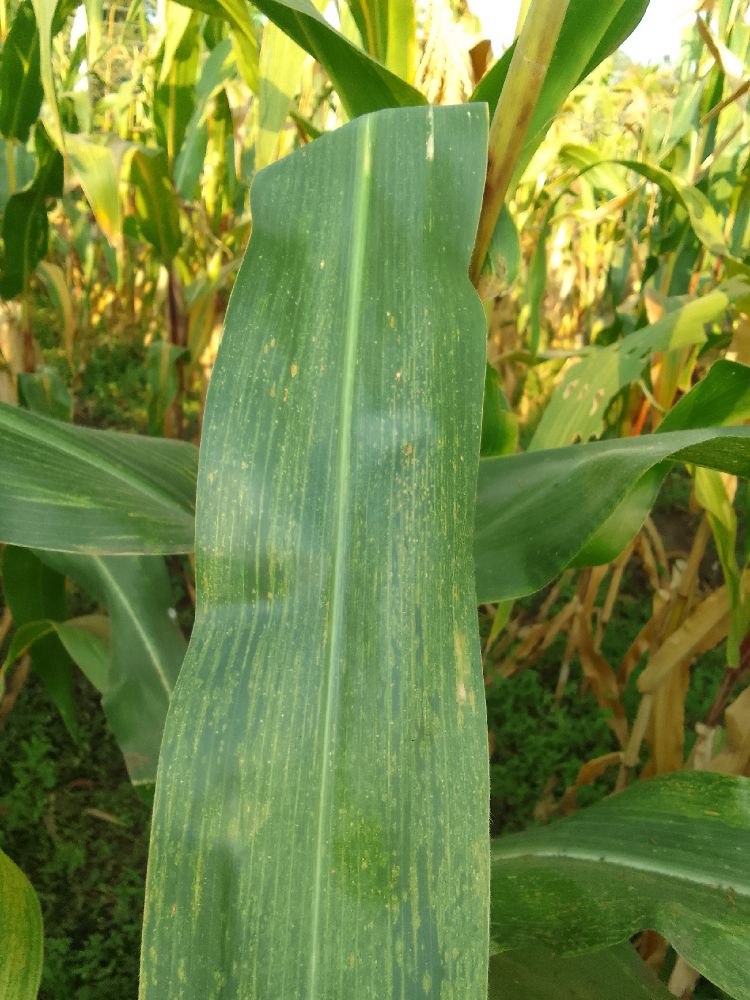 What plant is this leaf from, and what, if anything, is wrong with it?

maize, maize lethal necrosis
